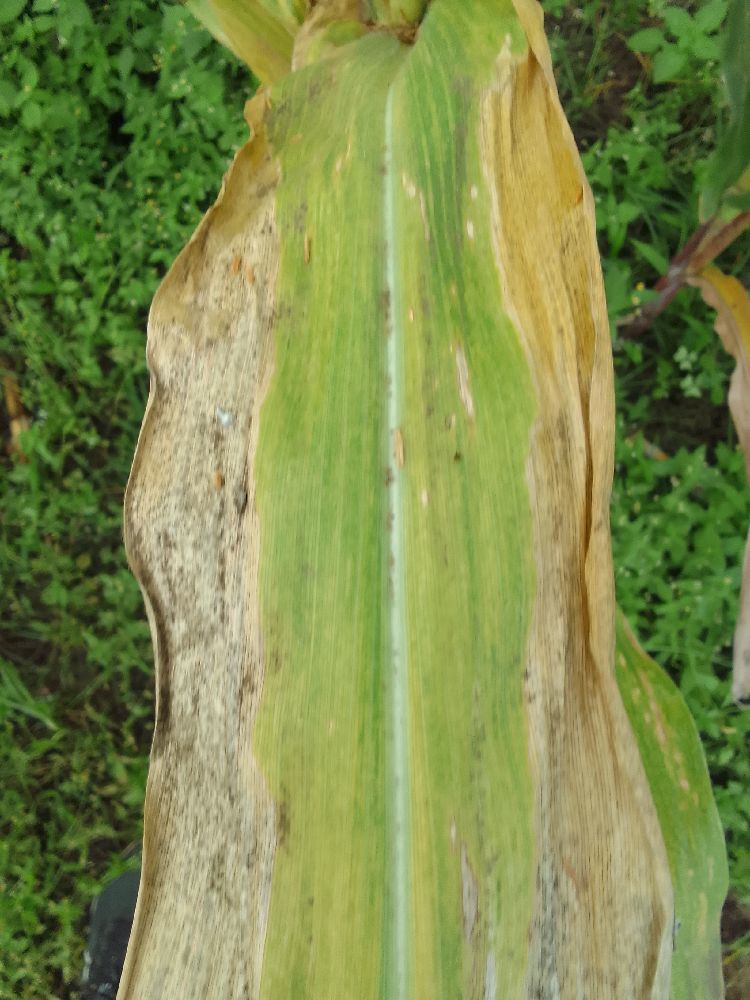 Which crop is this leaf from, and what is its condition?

maize, maize lethal necrosis
